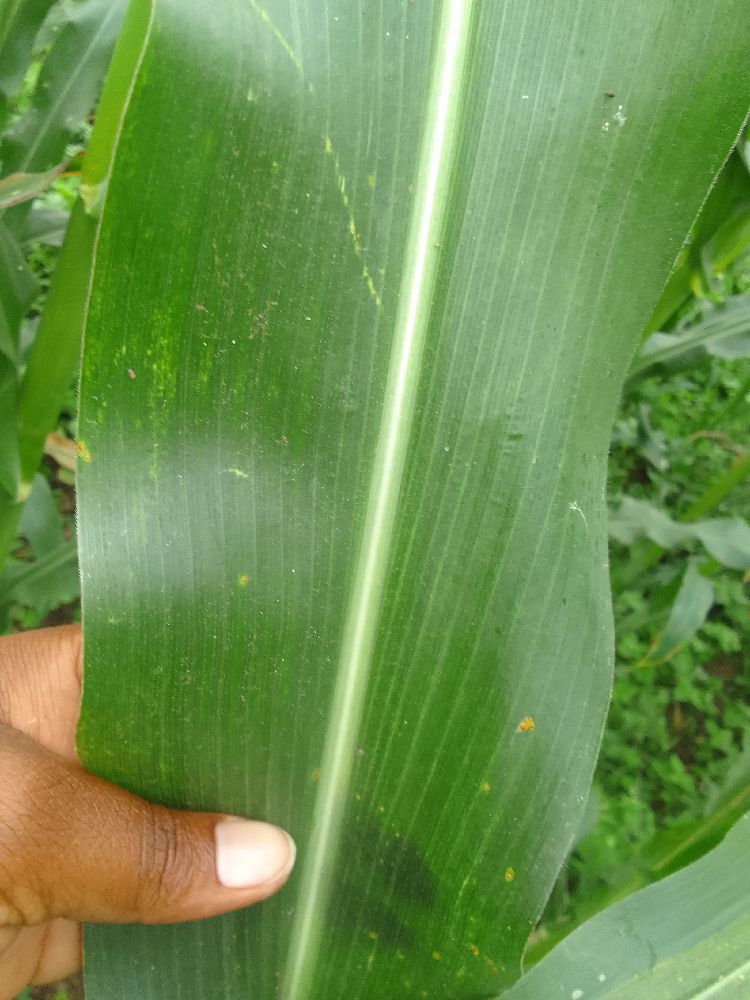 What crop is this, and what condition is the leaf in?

maize, healthy
